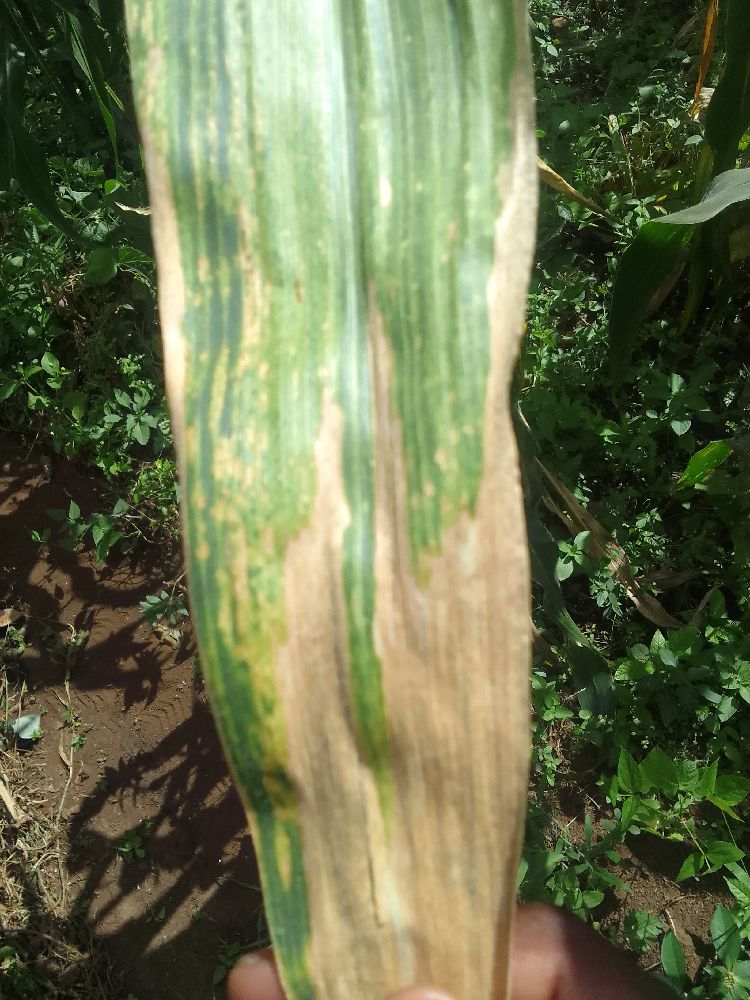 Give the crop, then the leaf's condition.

maize, maize lethal necrosis
